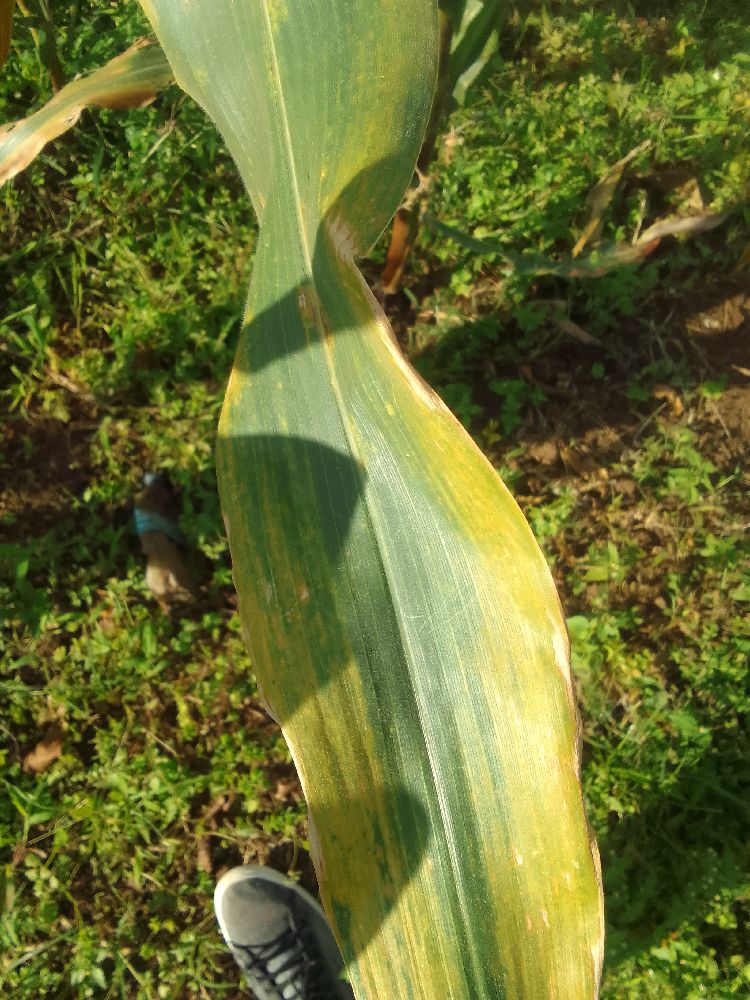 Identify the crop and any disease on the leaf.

maize, maize lethal necrosis
